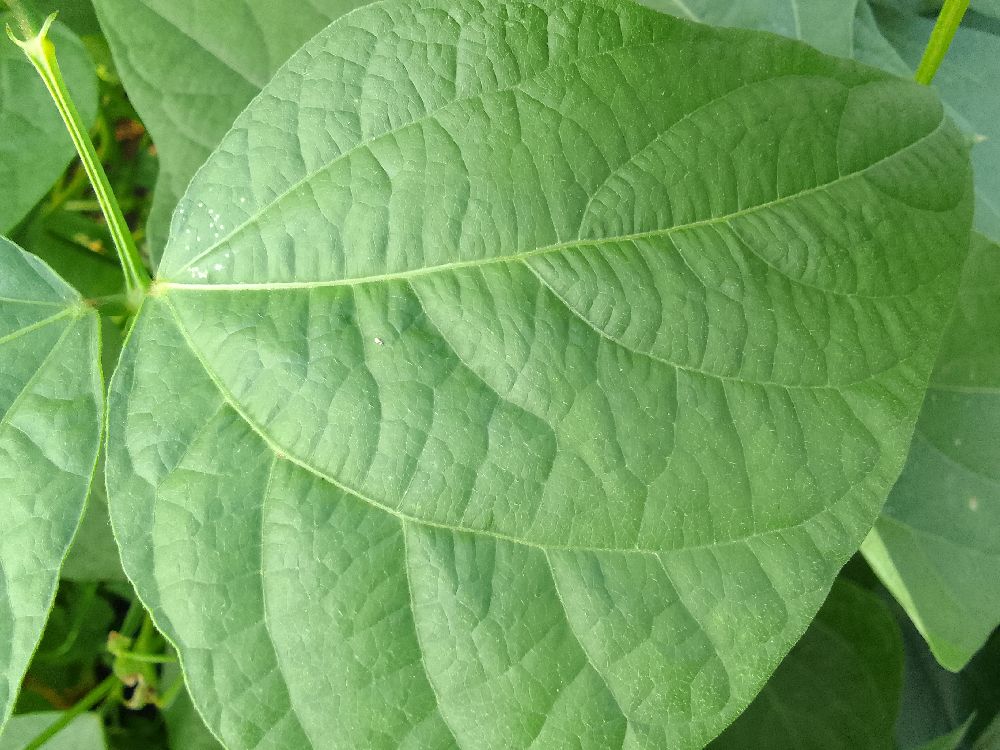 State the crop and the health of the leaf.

common bean, healthy
